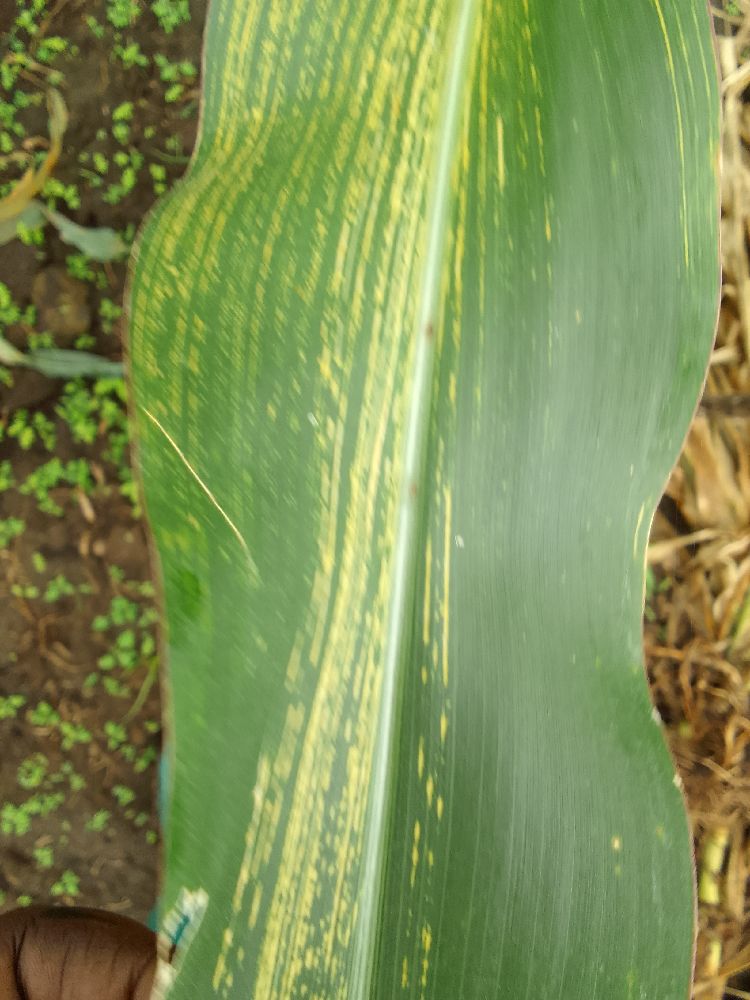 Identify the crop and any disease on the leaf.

maize, maize streak virus
